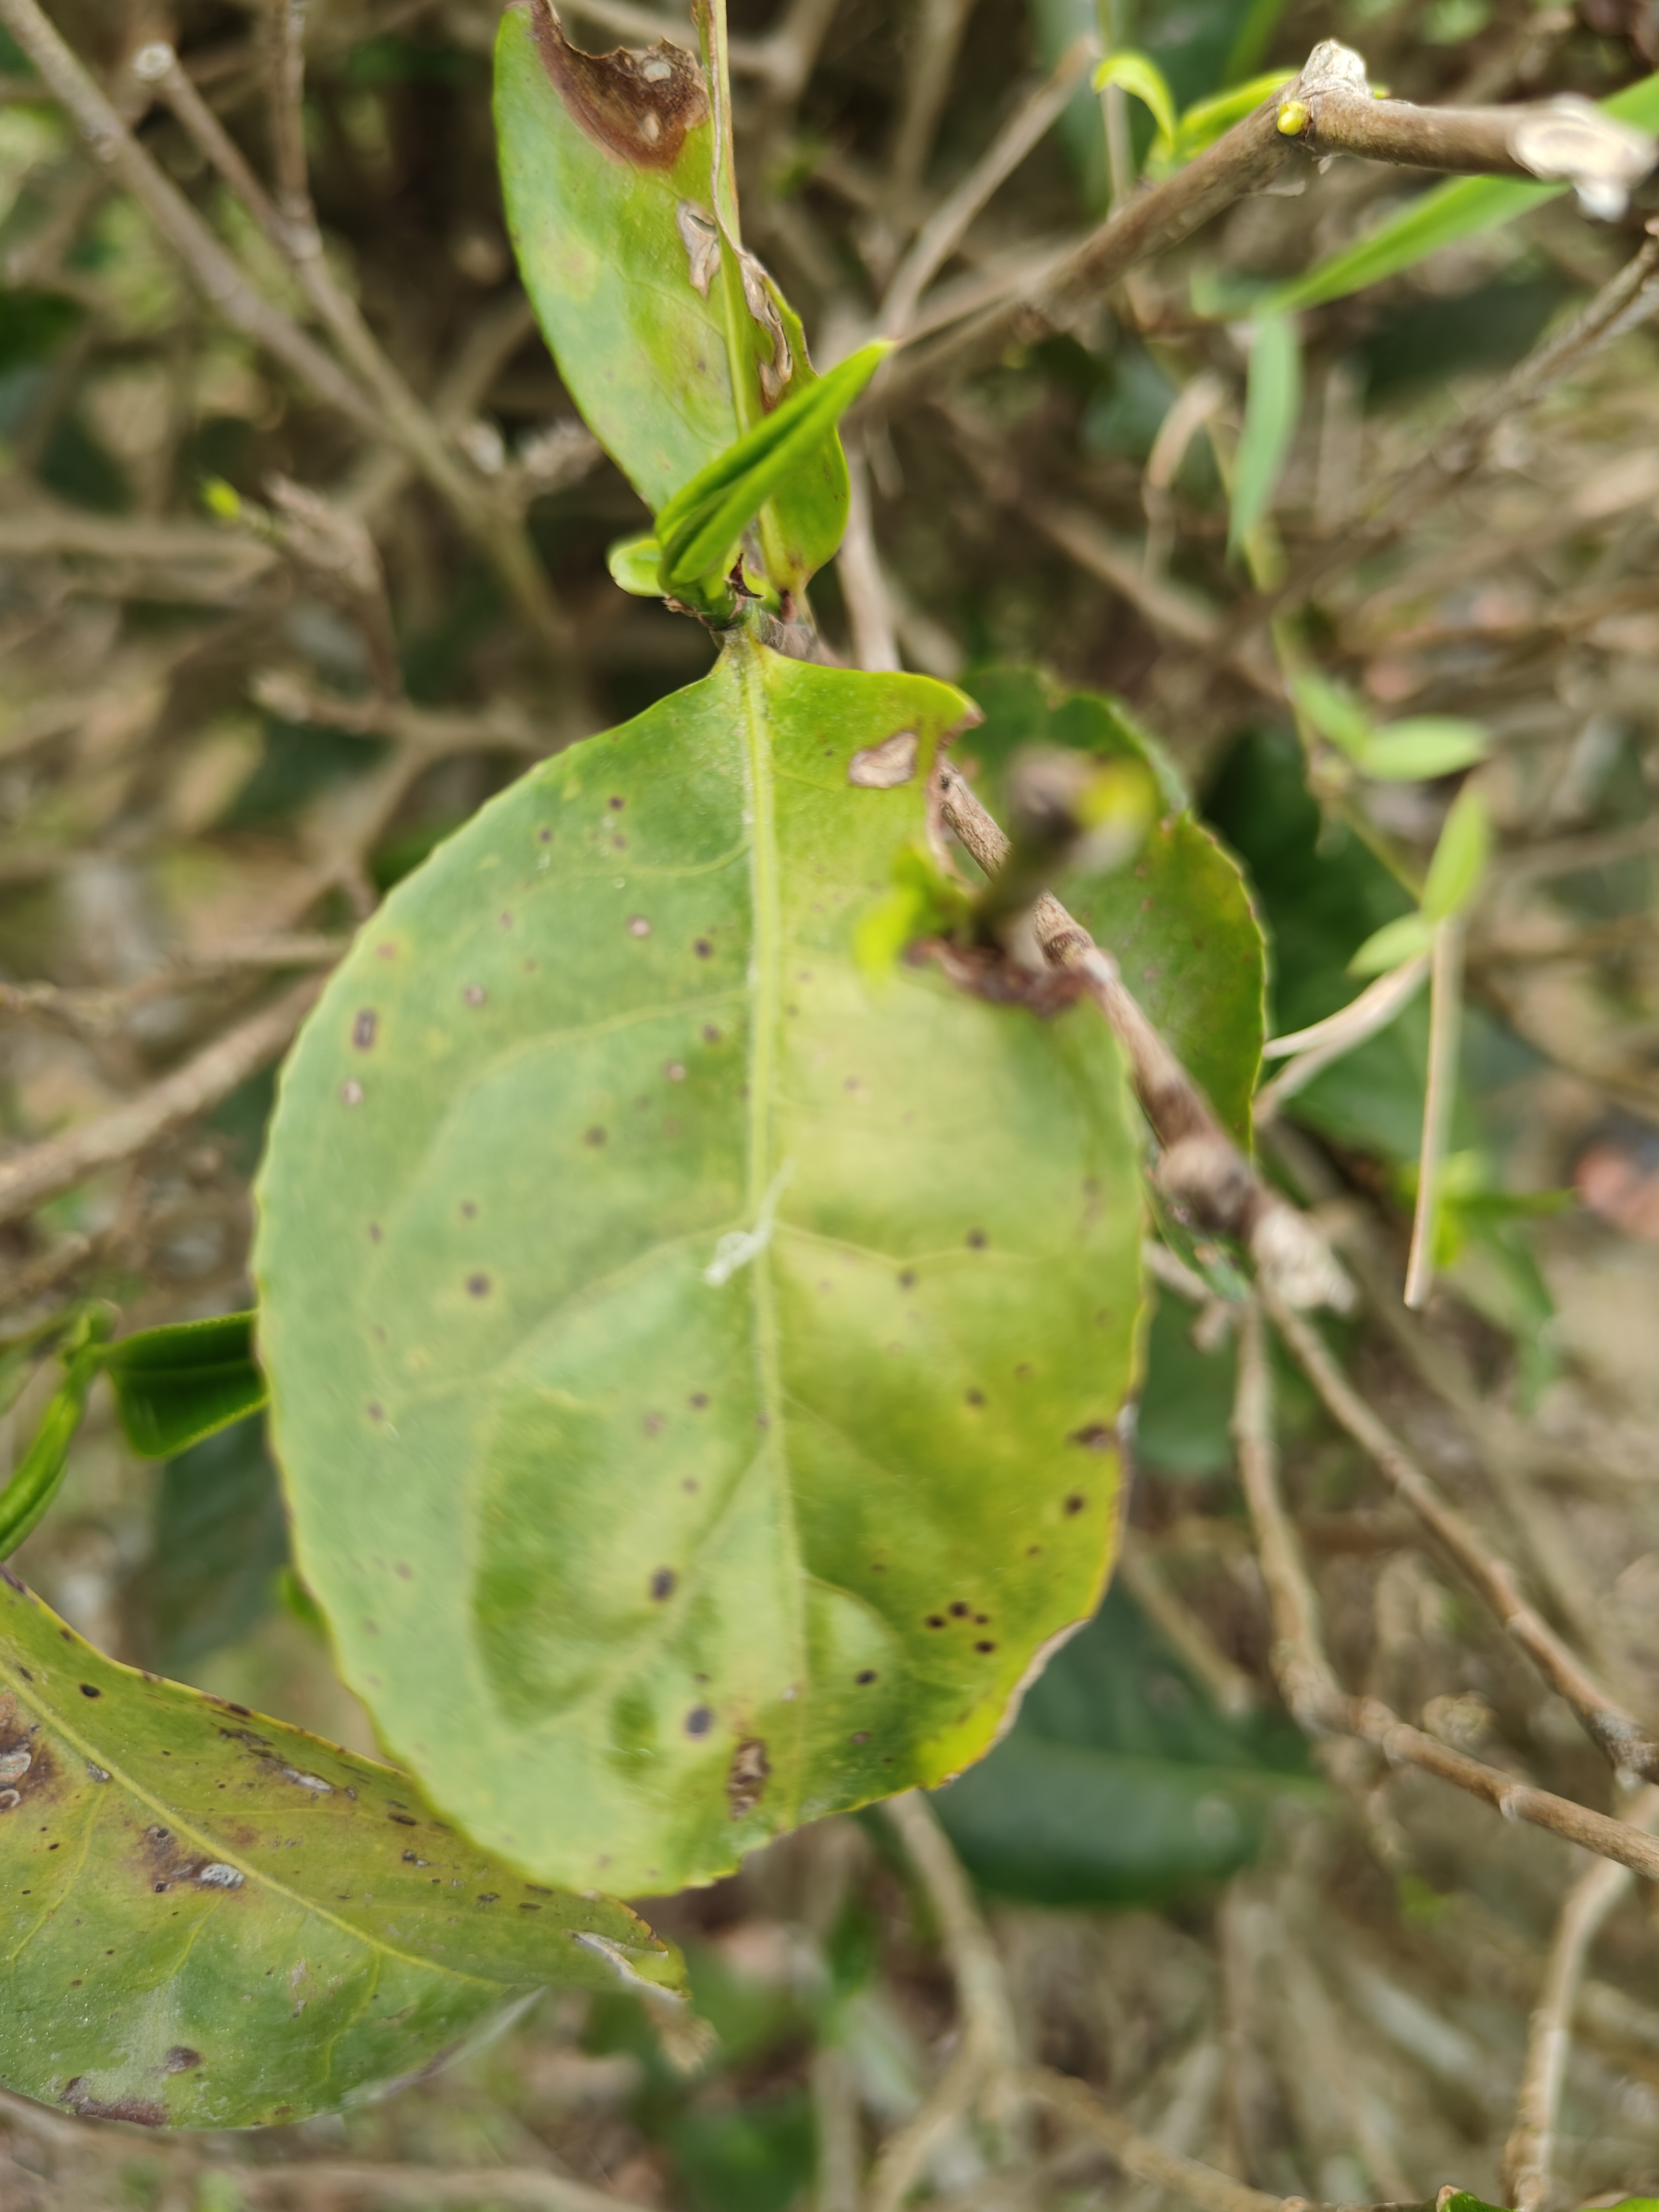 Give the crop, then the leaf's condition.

tea, red rust
